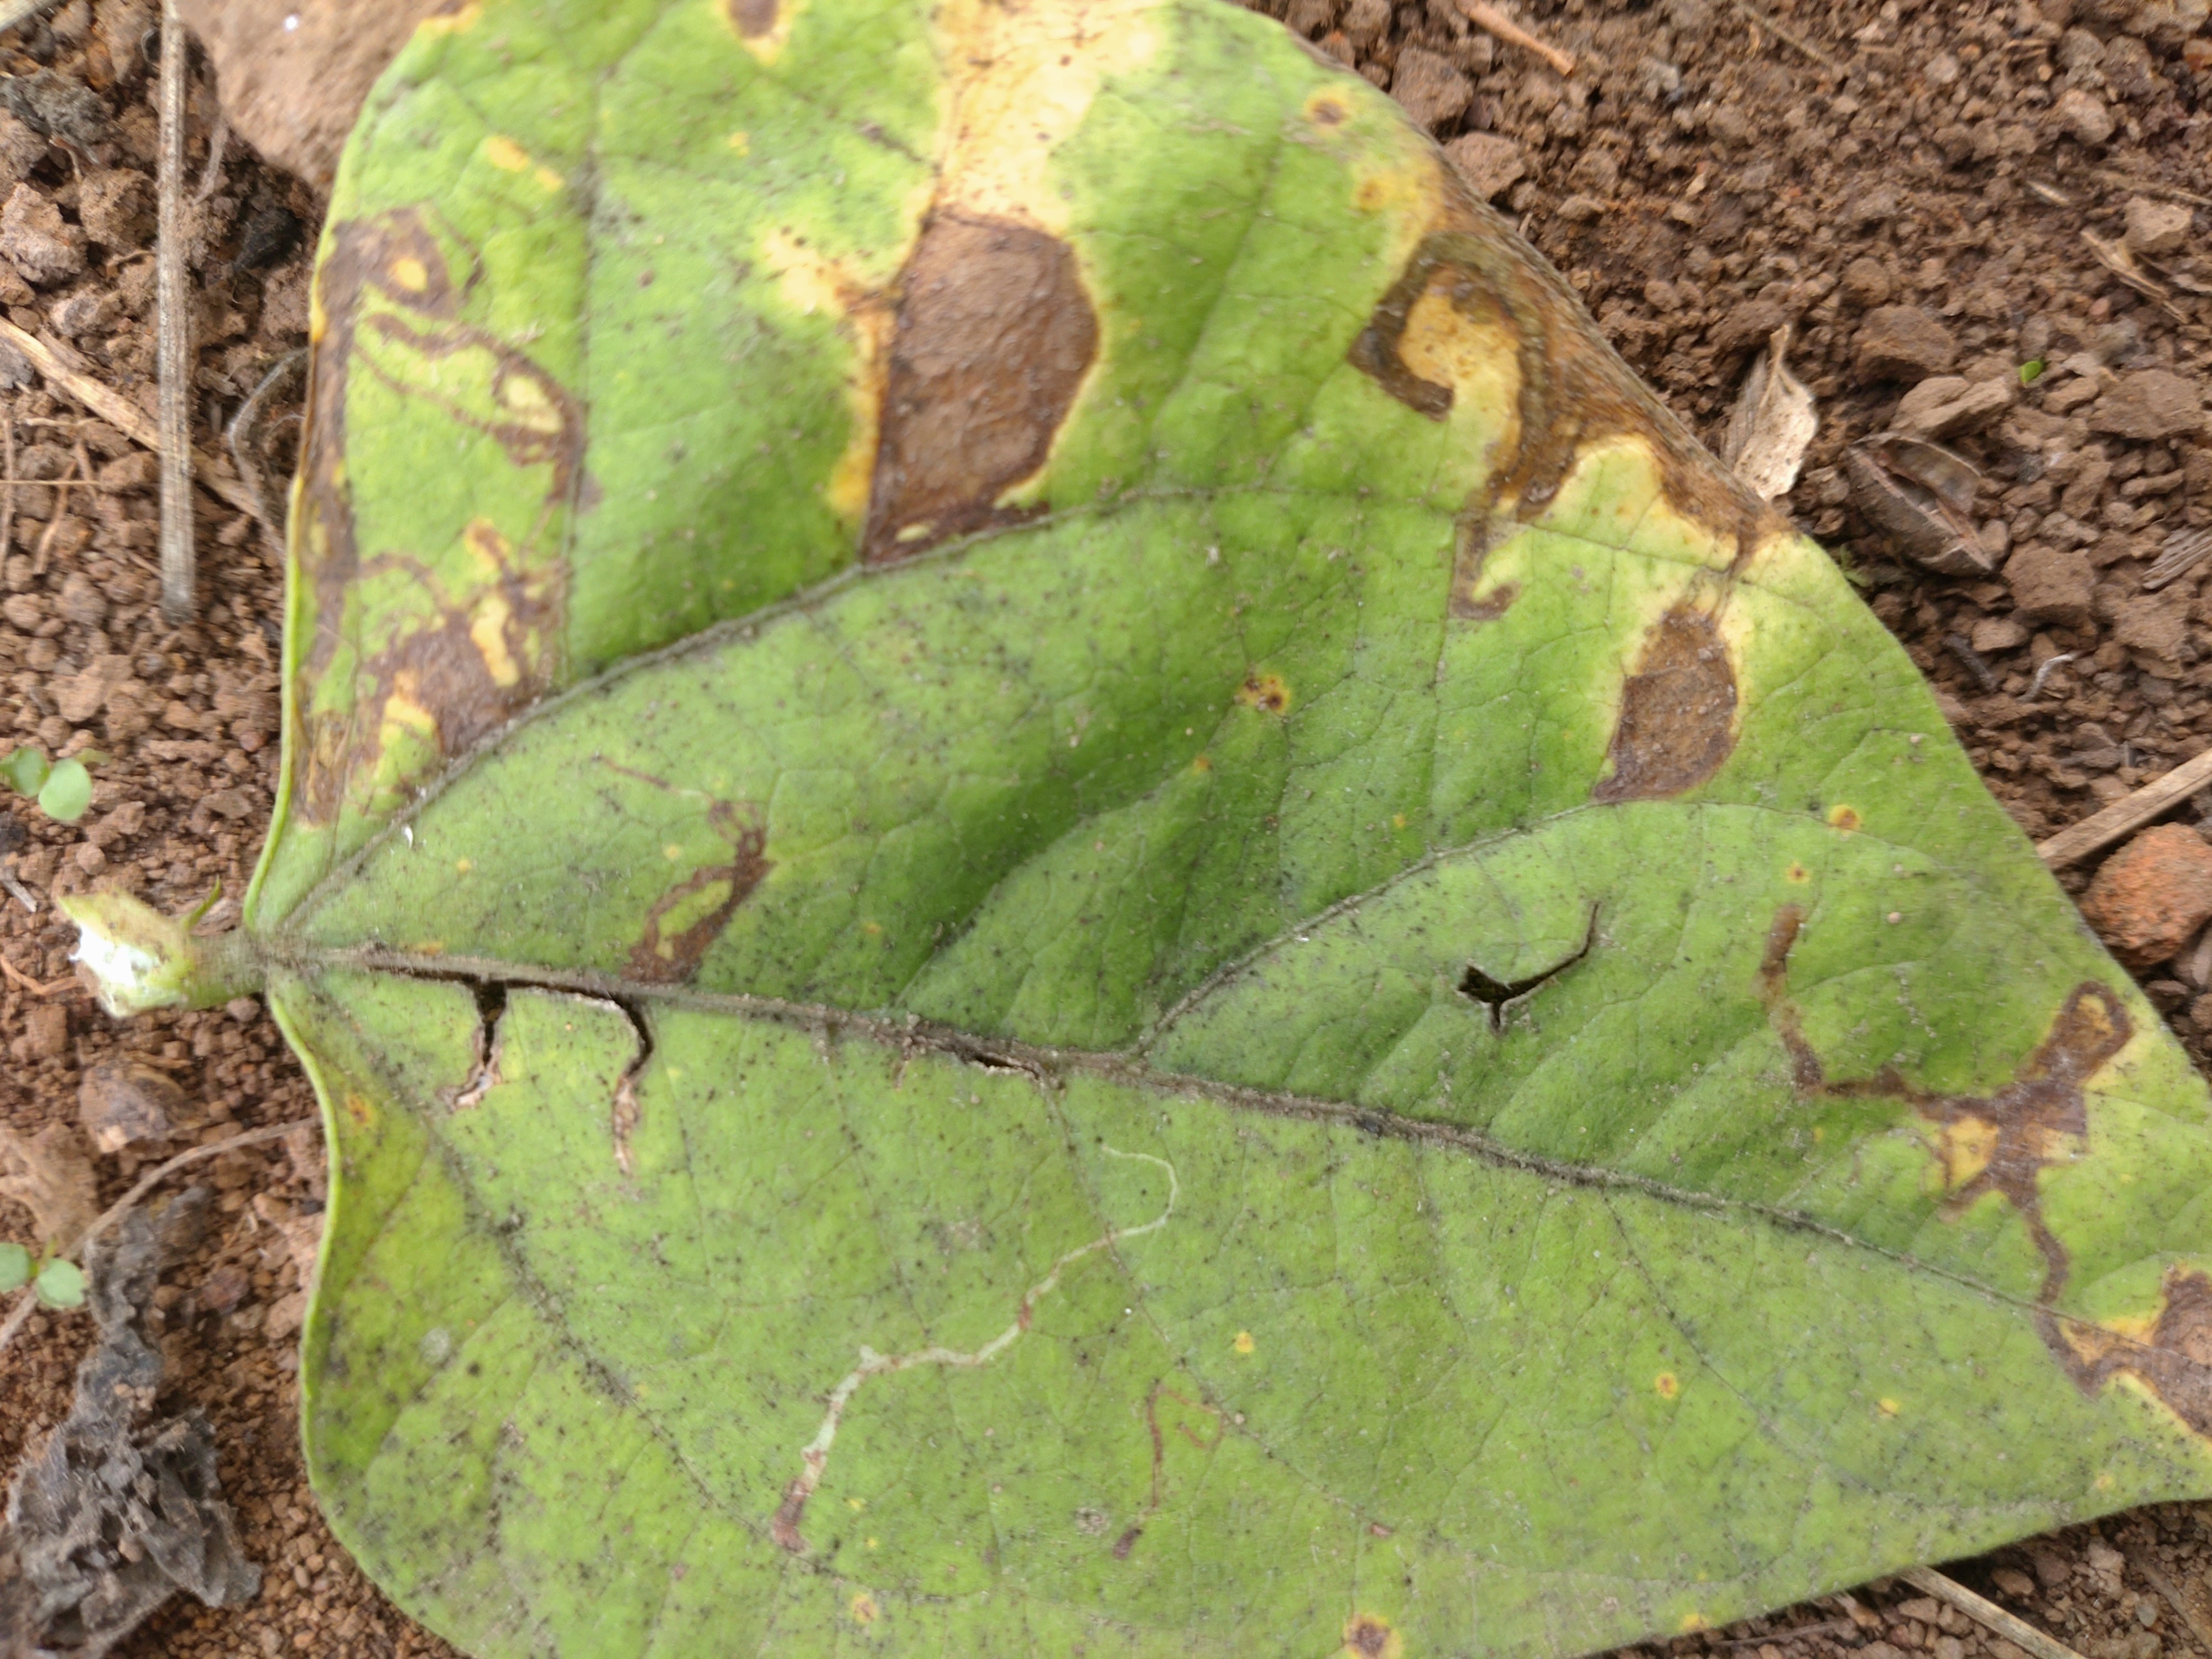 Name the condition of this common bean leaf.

anthracnose
